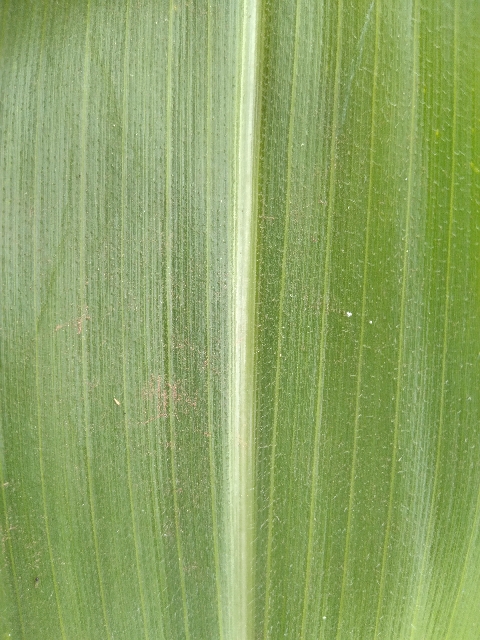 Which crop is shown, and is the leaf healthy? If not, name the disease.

maize, healthy
